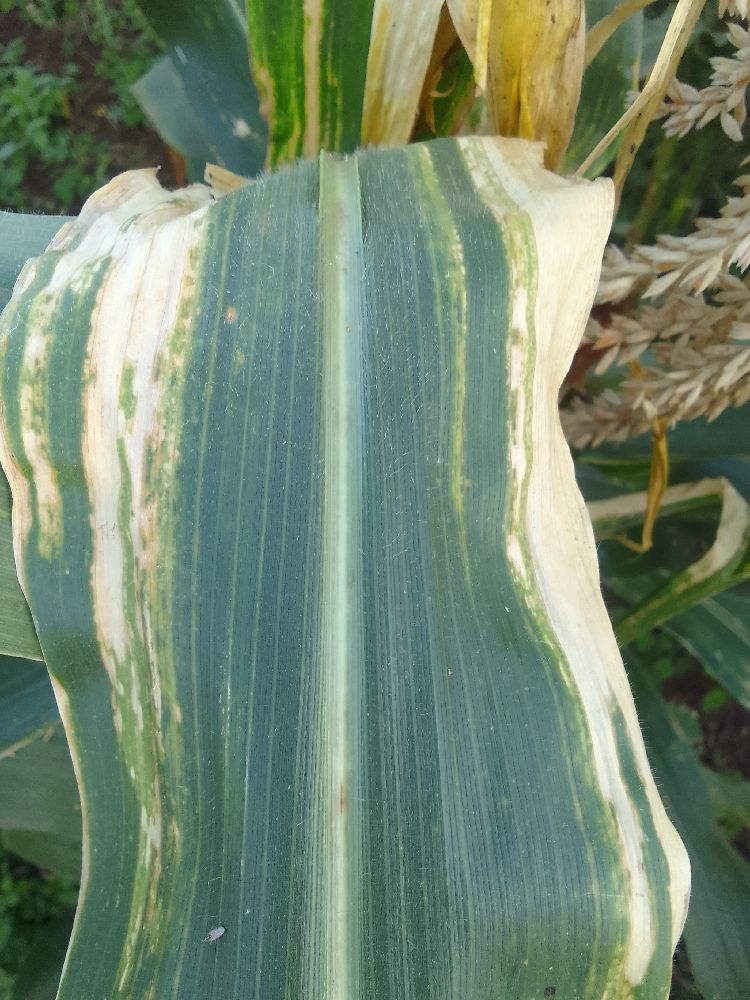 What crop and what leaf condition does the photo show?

maize, maize lethal necrosis
